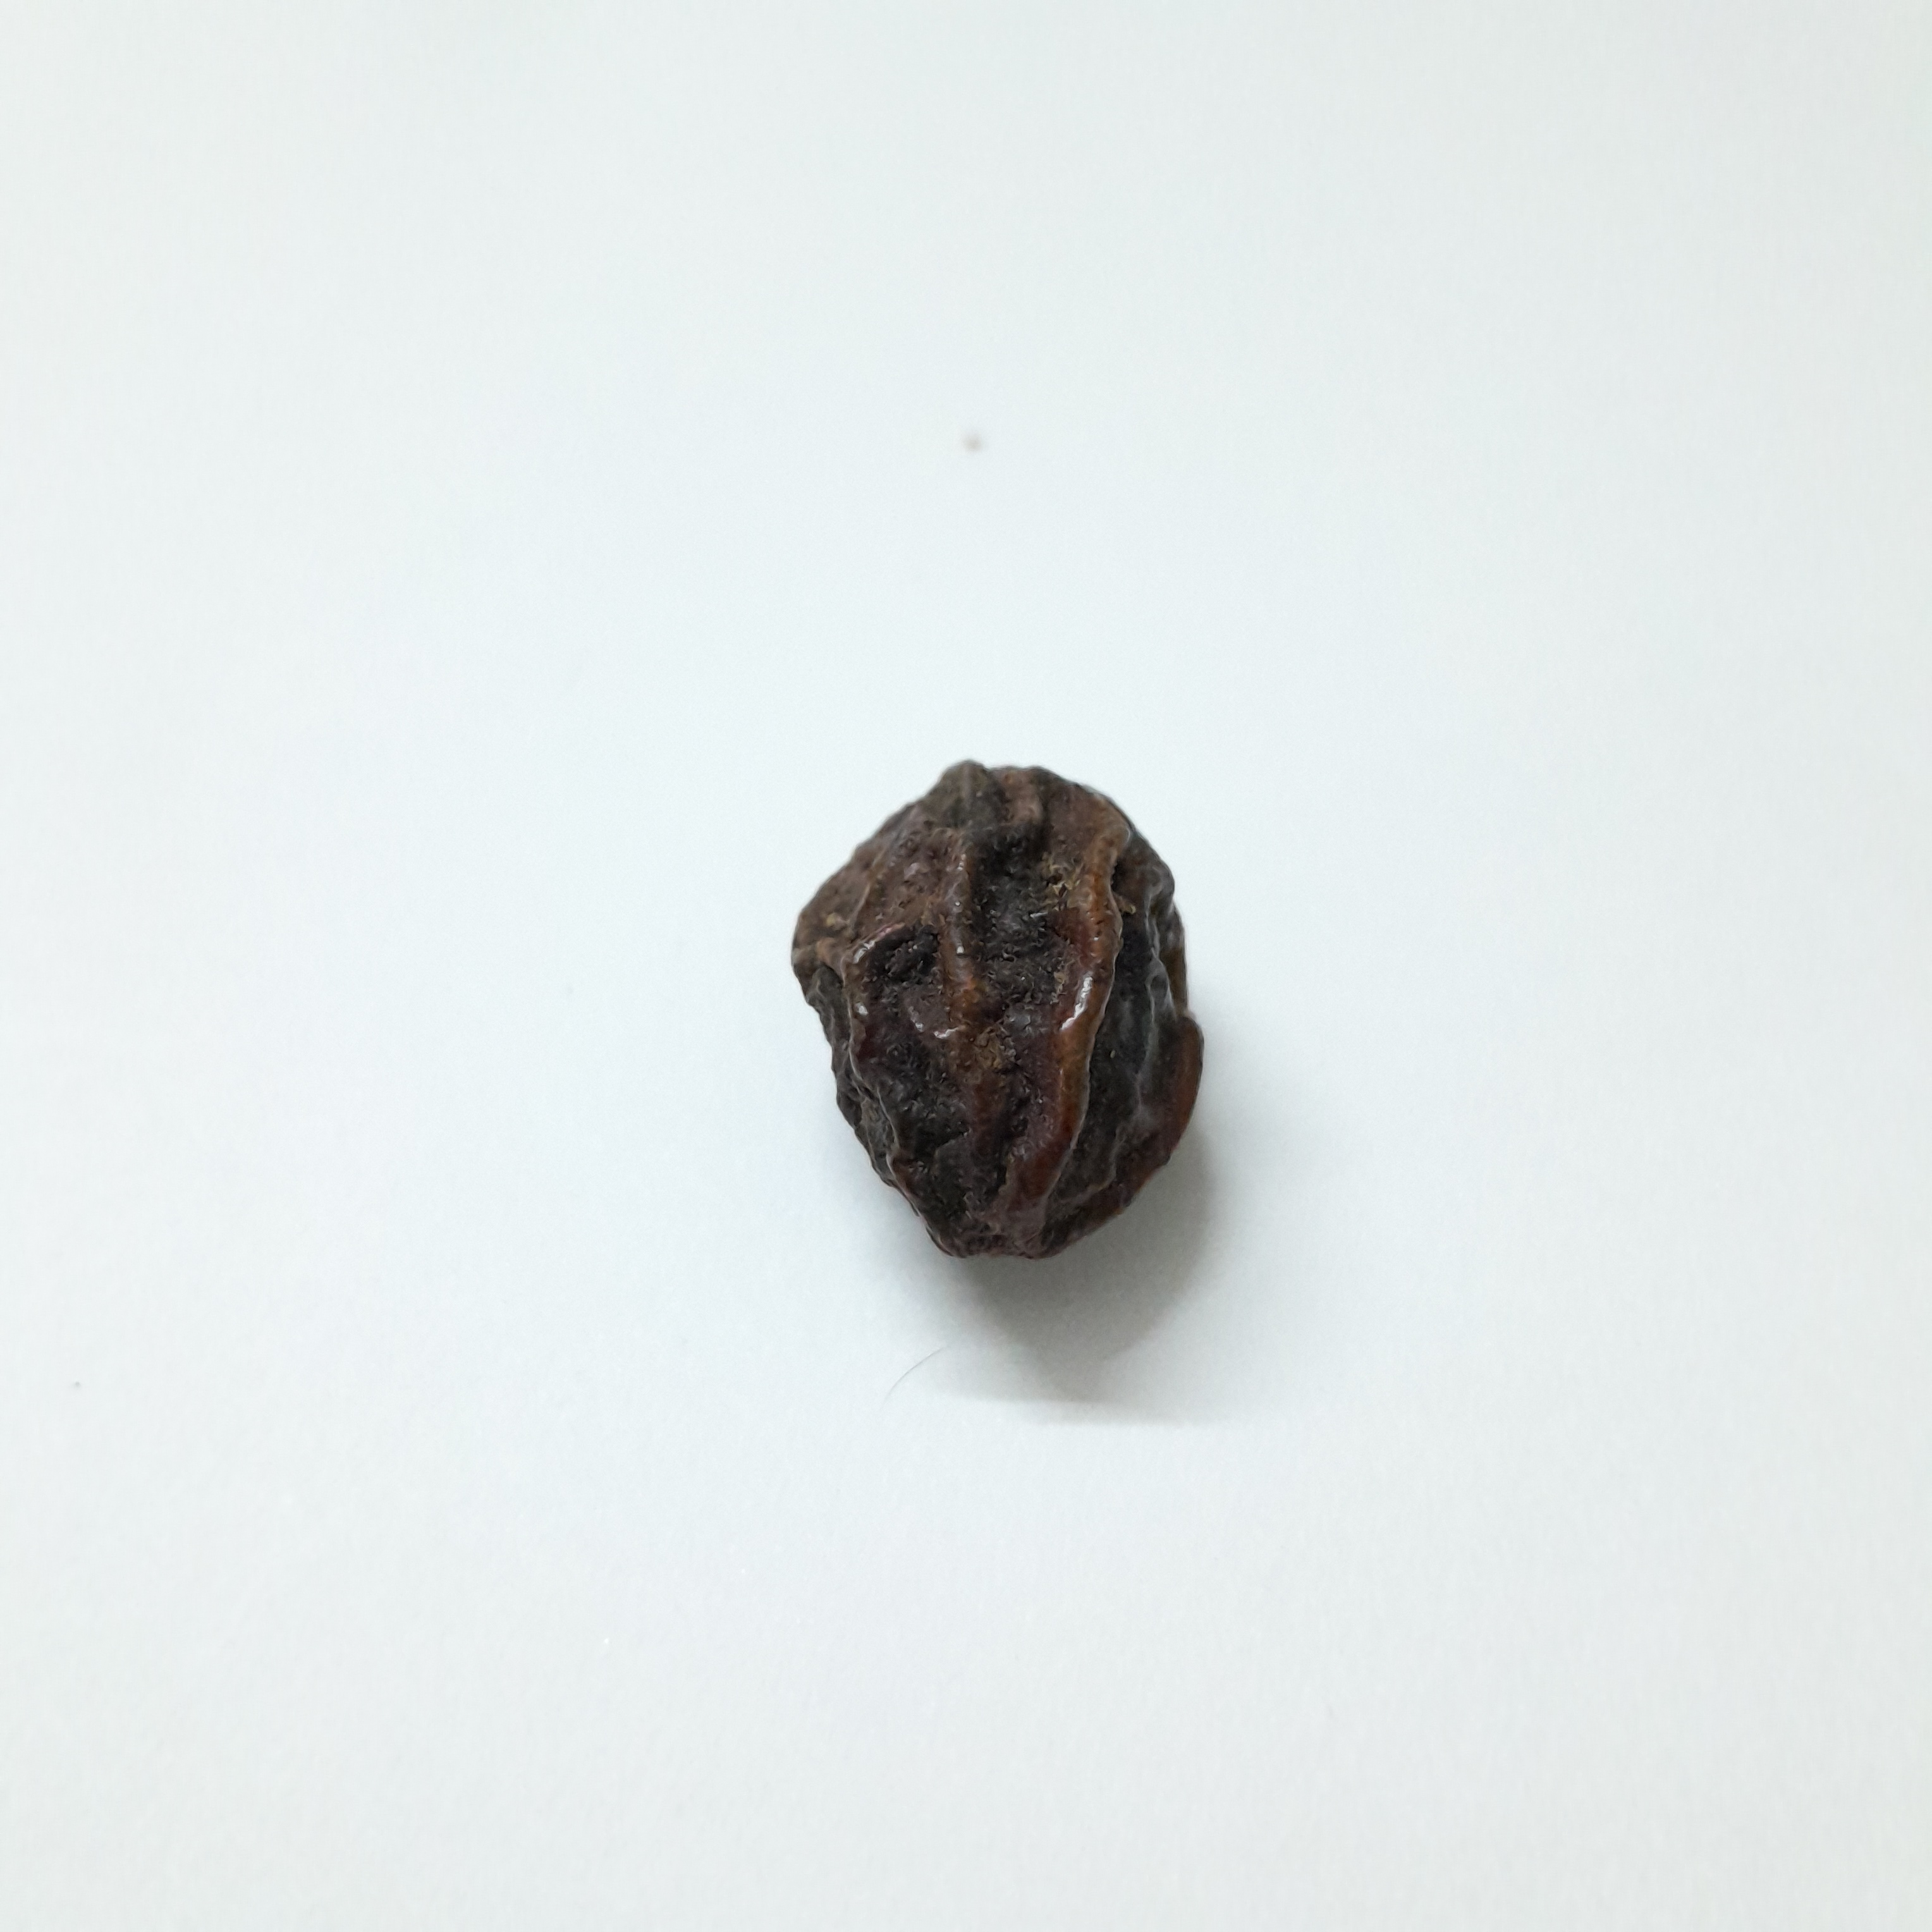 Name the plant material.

kadukharik
